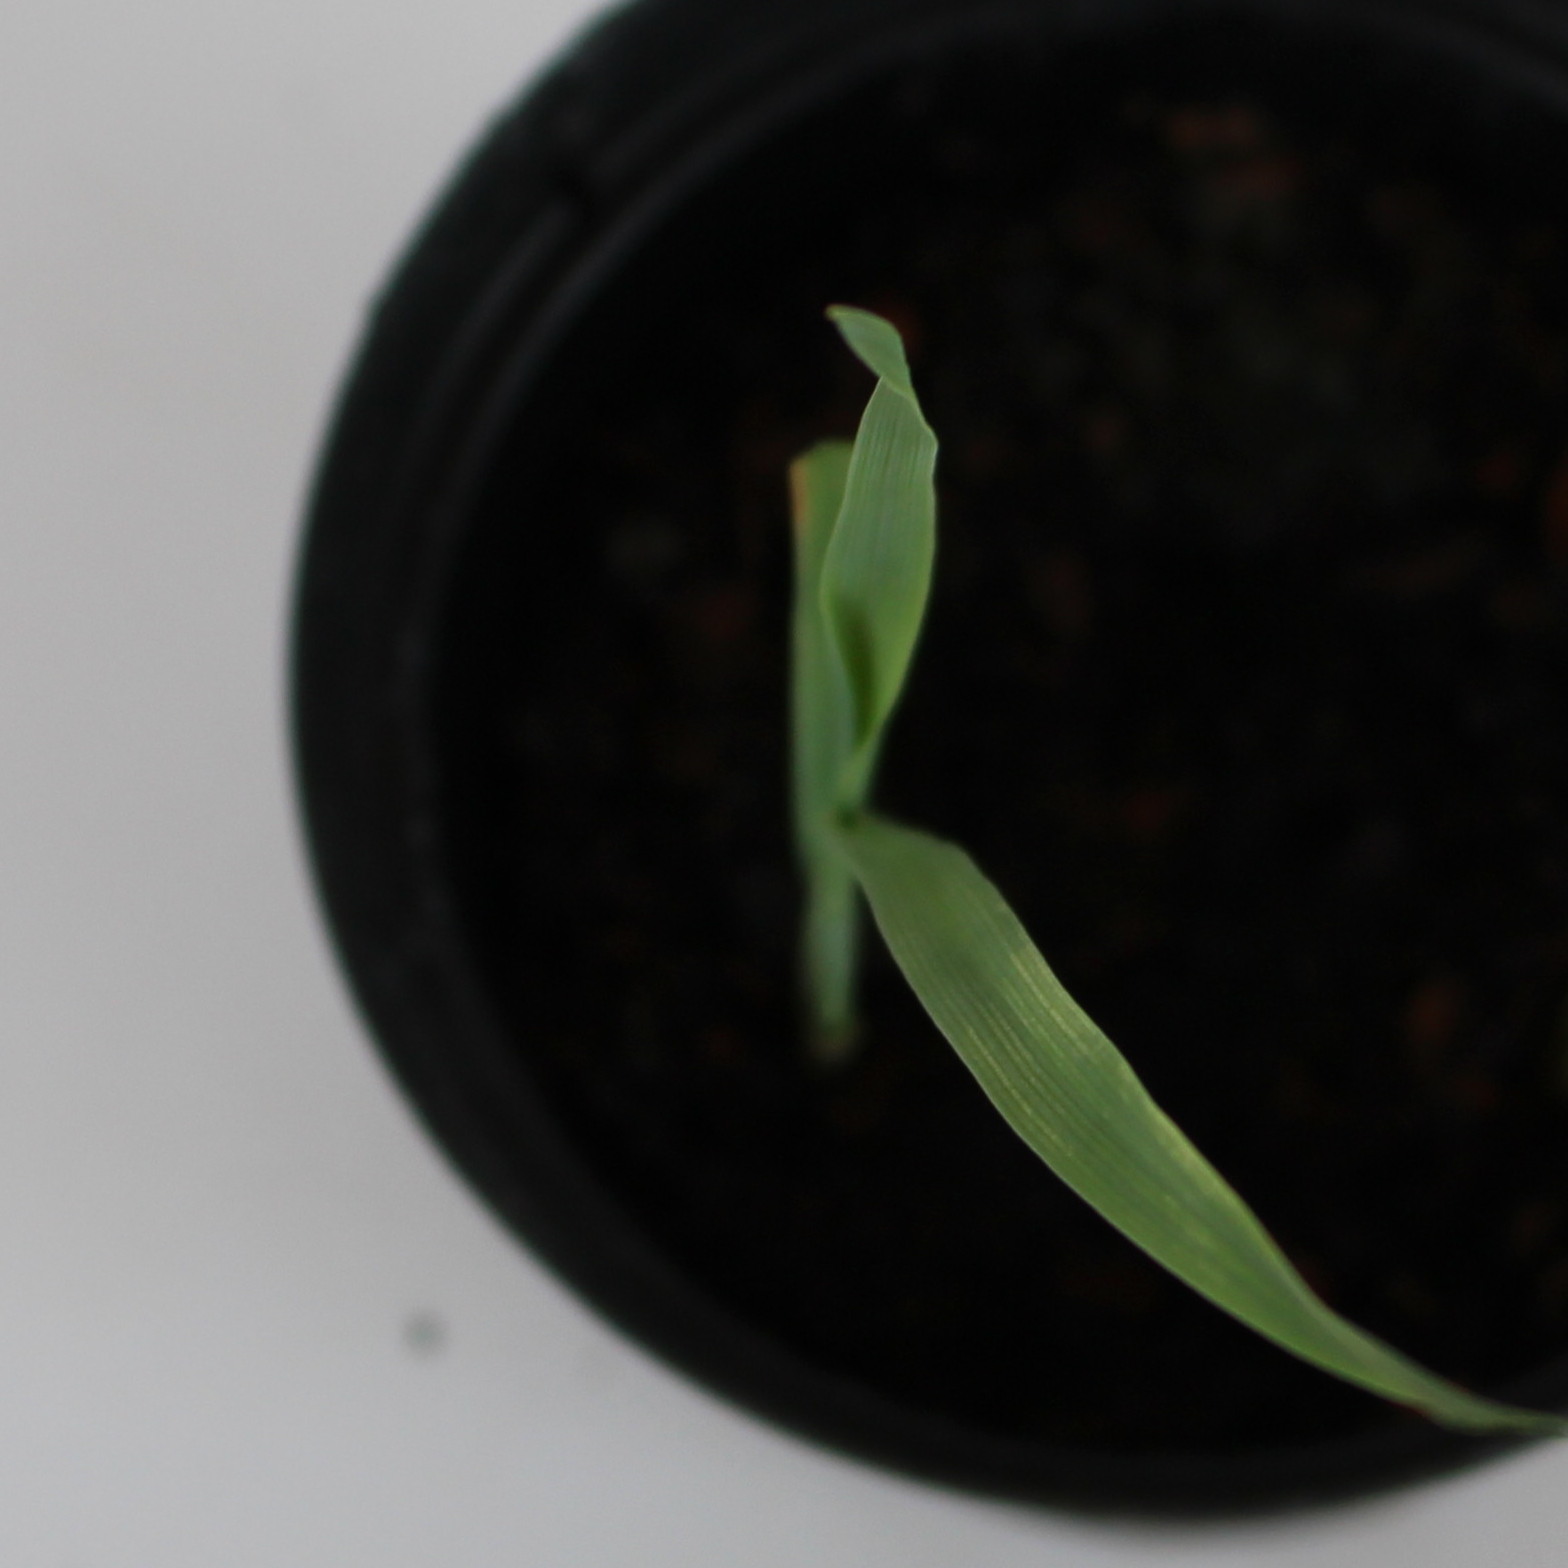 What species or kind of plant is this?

Avena sterilis
